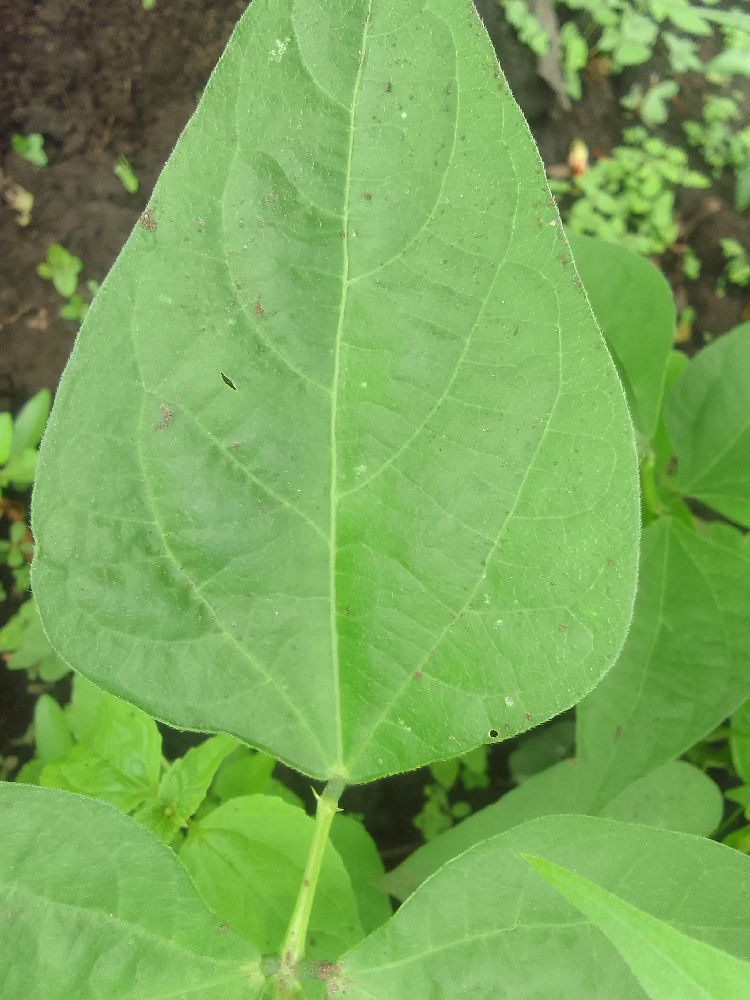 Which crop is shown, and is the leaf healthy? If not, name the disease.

common bean, healthy
